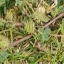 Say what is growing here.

unstructured weed
